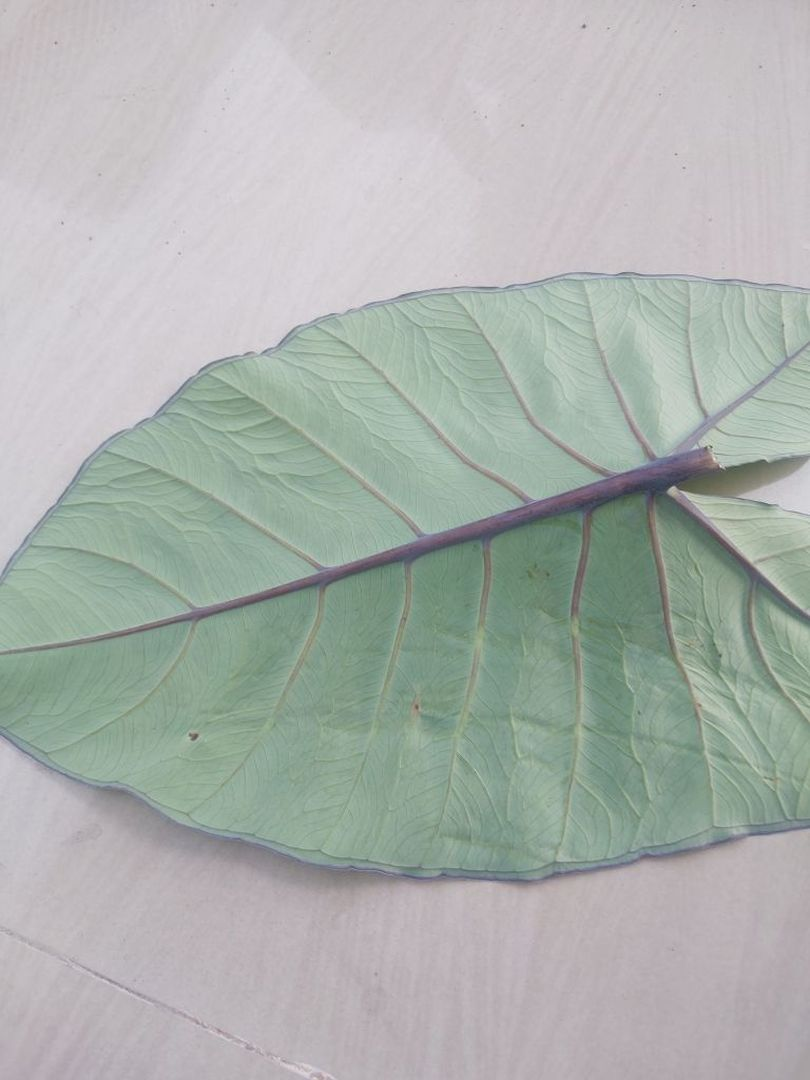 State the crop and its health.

taro, healthy
